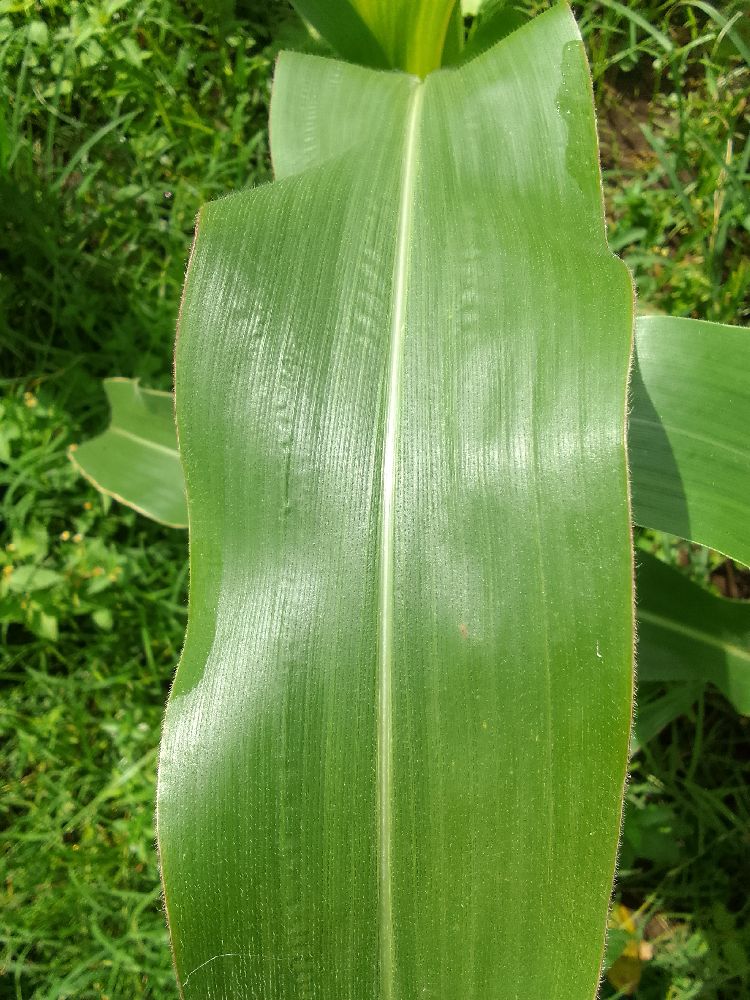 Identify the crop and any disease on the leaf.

maize, healthy
